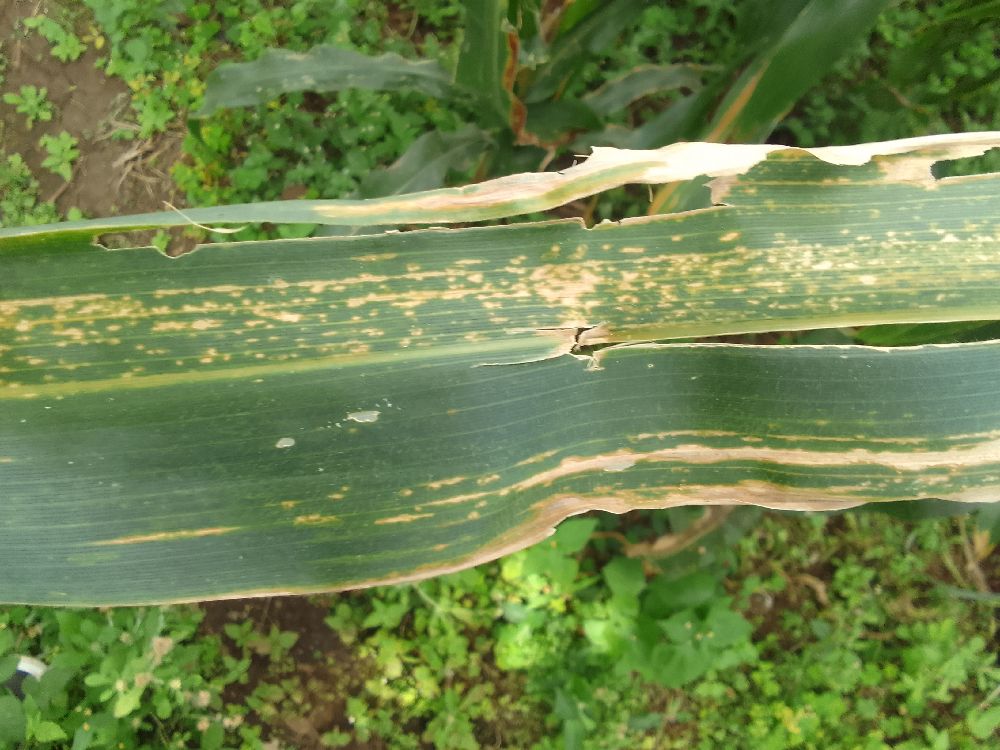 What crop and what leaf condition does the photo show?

maize, maize lethal necrosis
